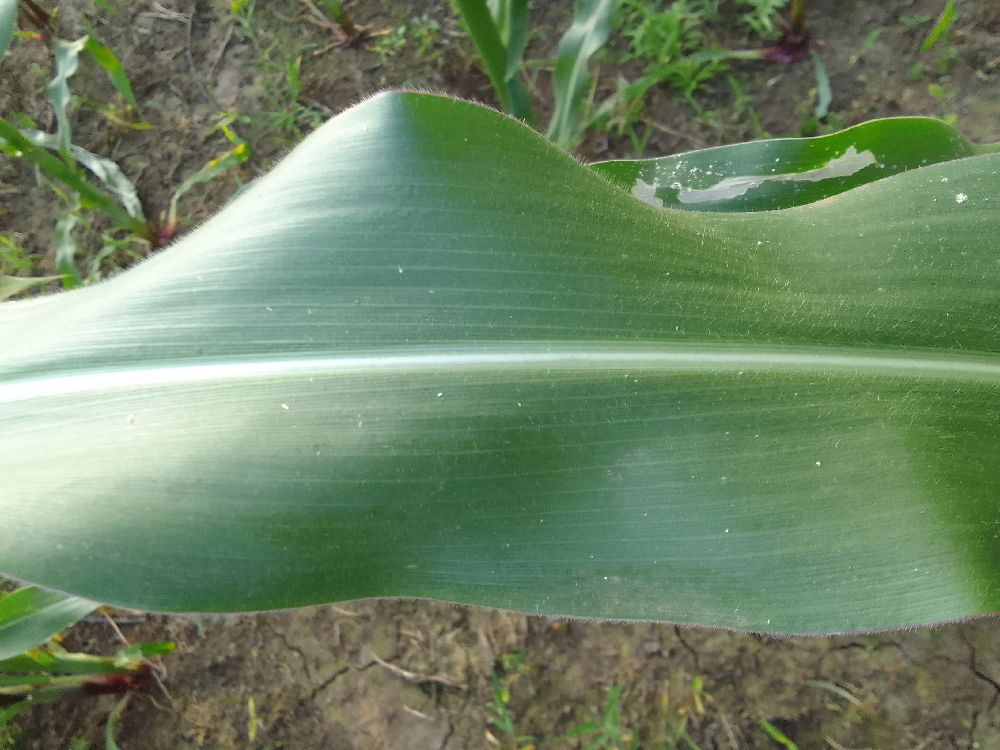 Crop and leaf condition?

maize, healthy
